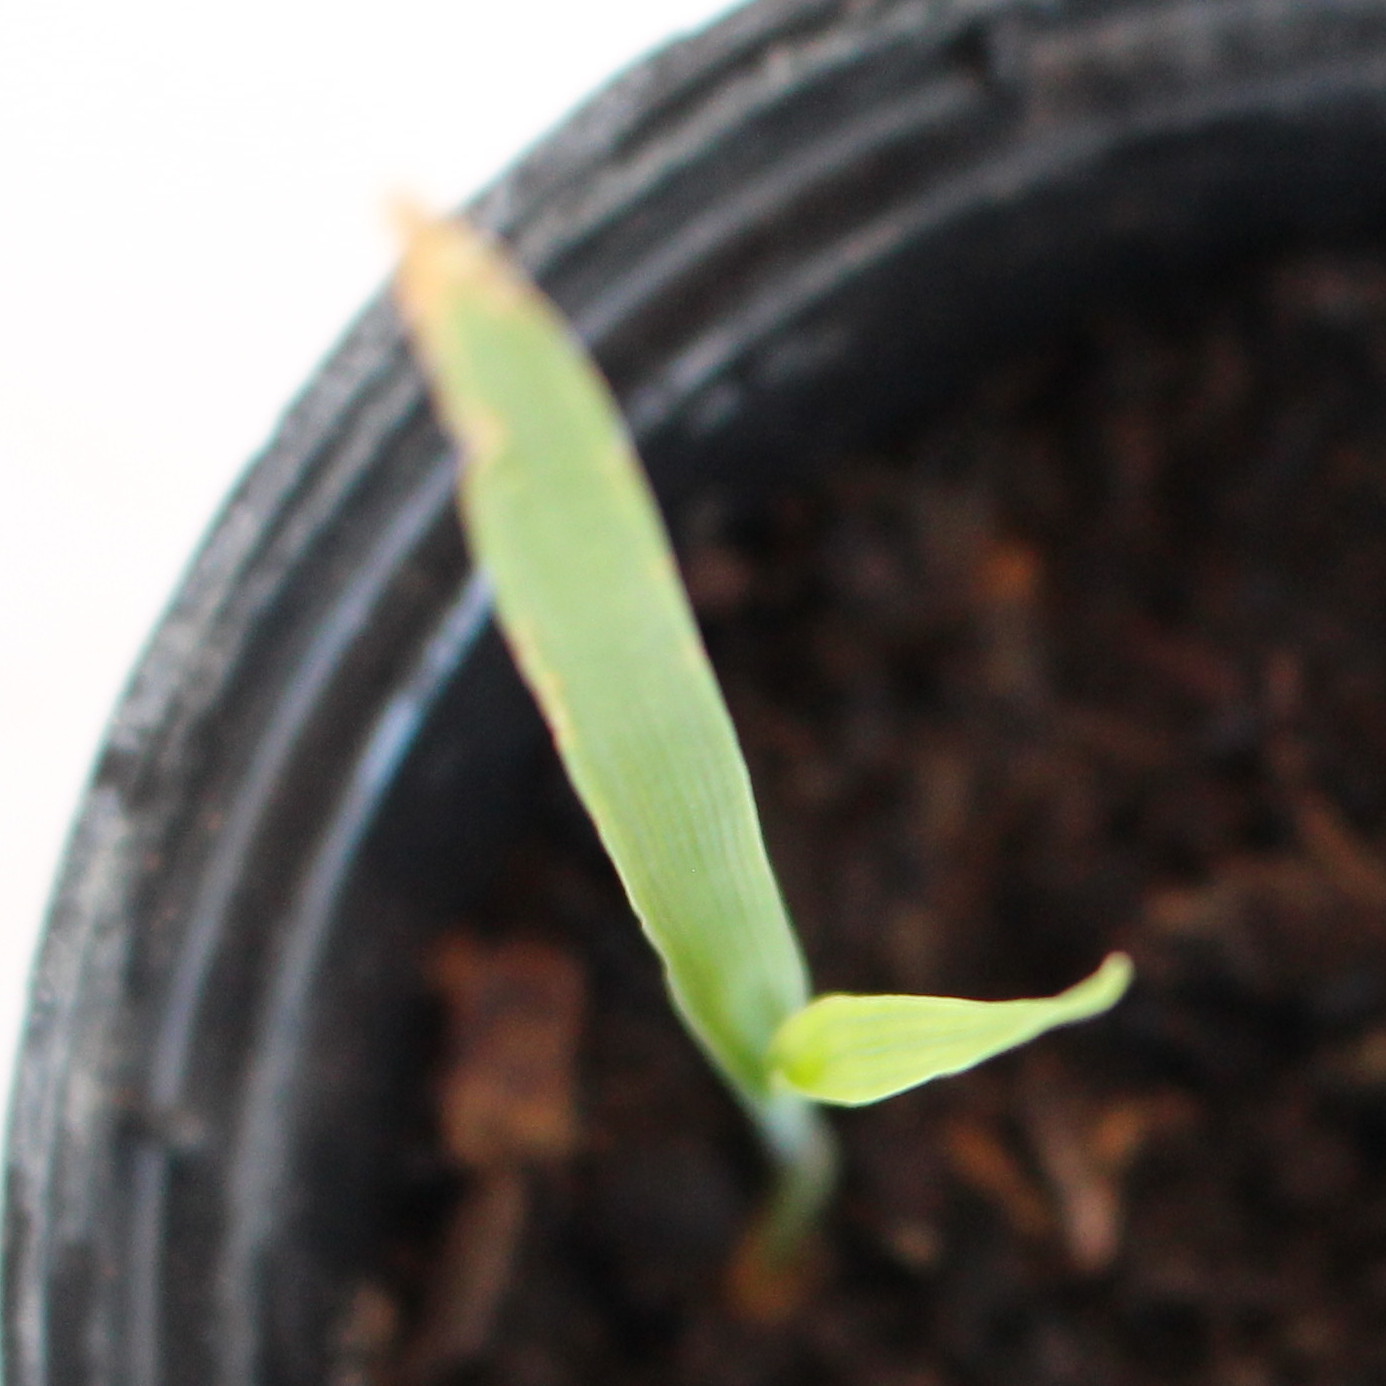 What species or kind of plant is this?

Avena sterilis
